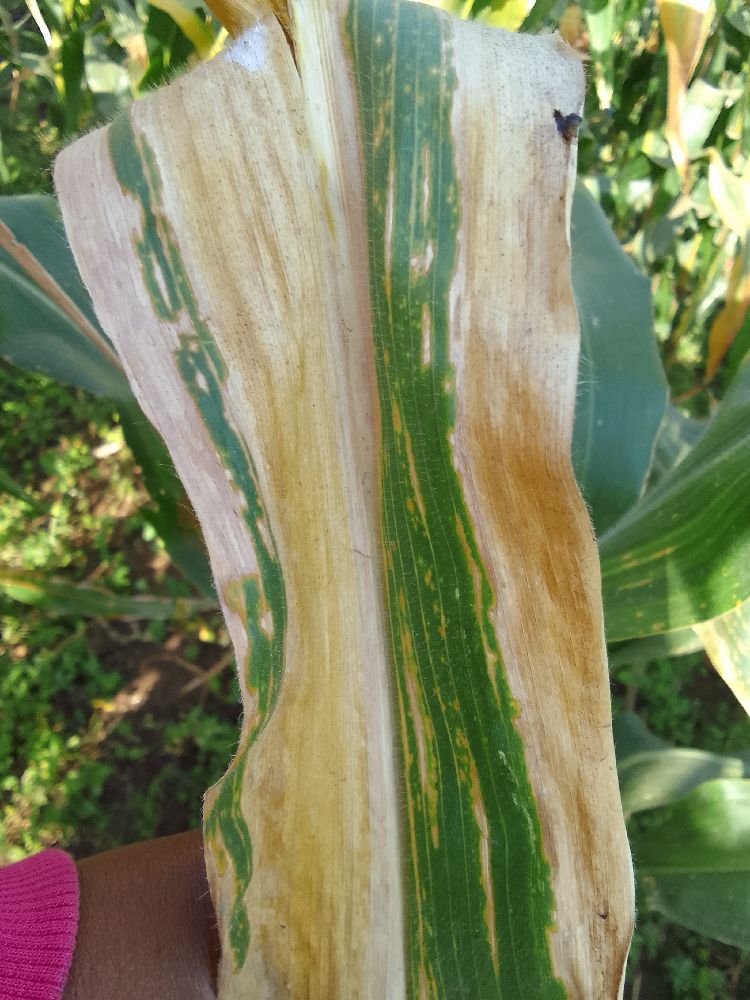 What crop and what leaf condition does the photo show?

maize, maize lethal necrosis
